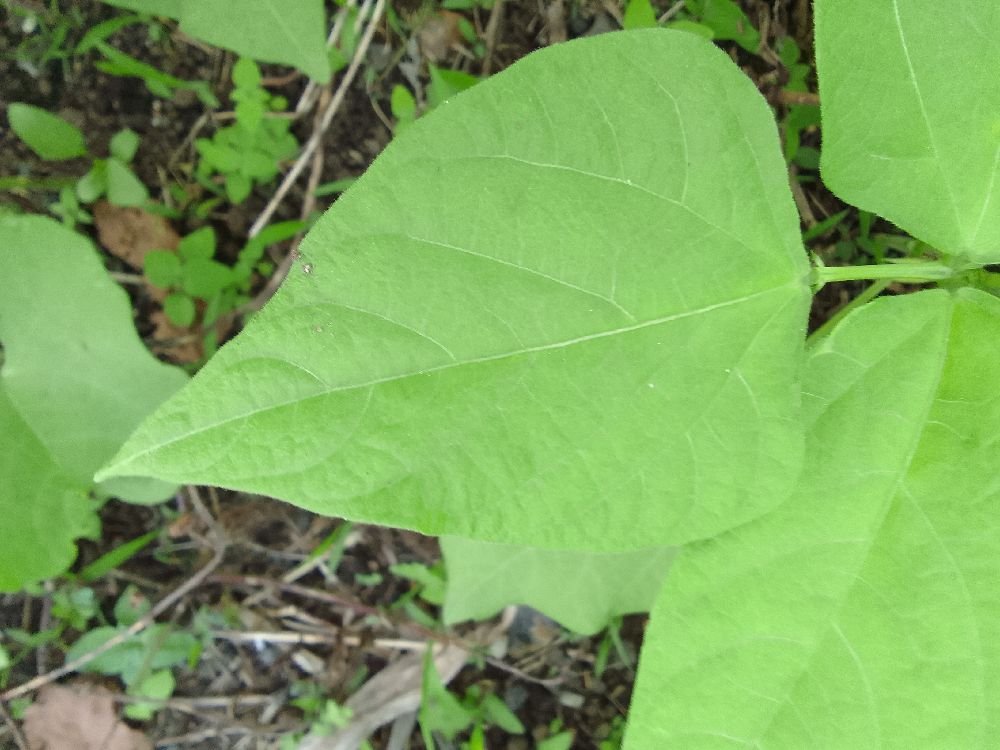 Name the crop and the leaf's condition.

common bean, healthy
